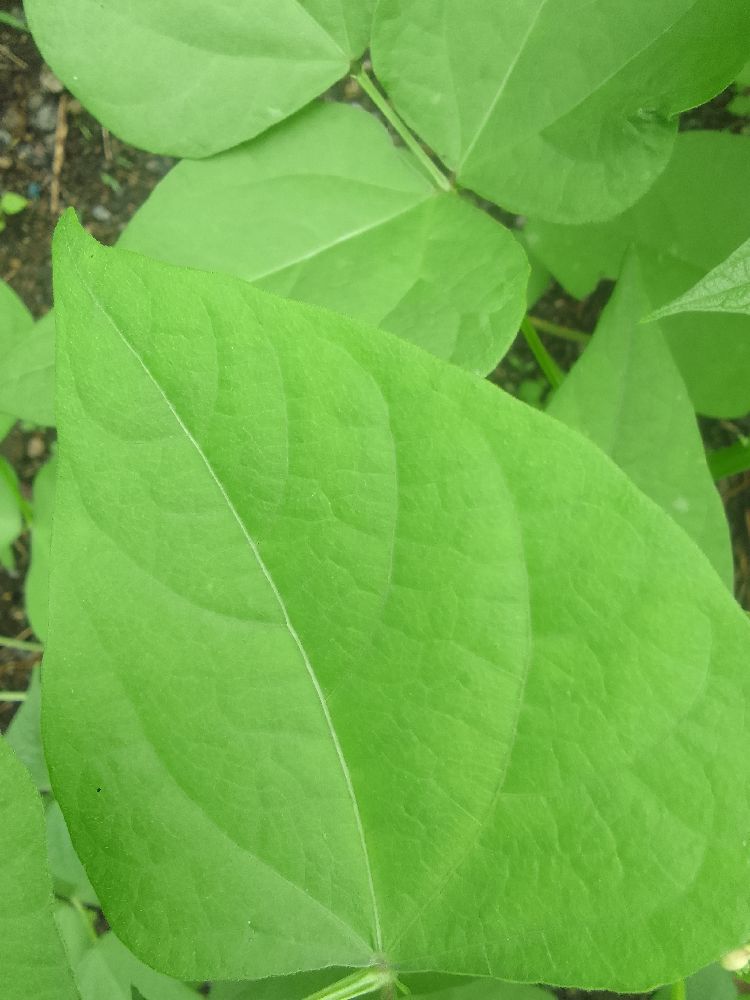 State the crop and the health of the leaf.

common bean, healthy
